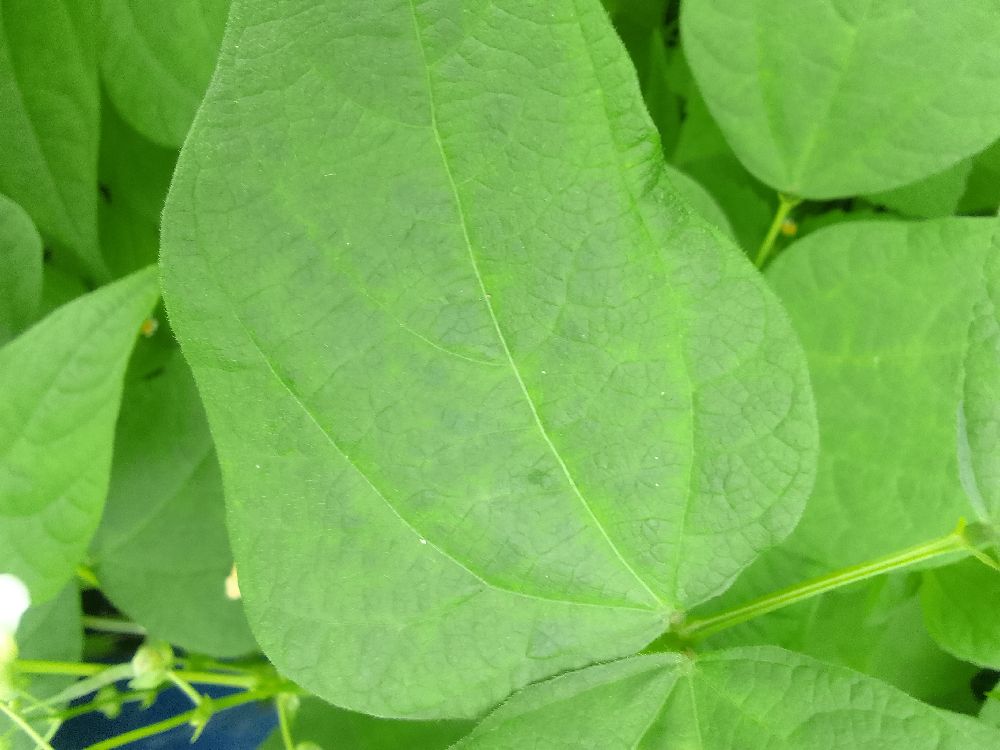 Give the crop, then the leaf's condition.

common bean, healthy
